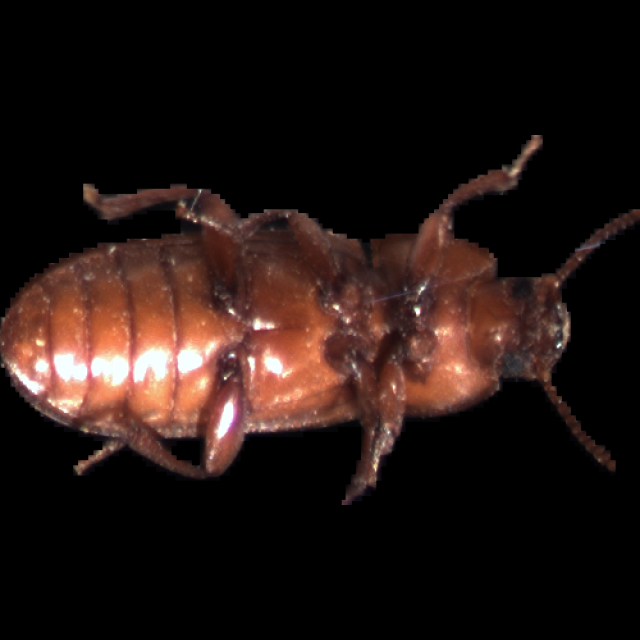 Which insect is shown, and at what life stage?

mealworm beetle
